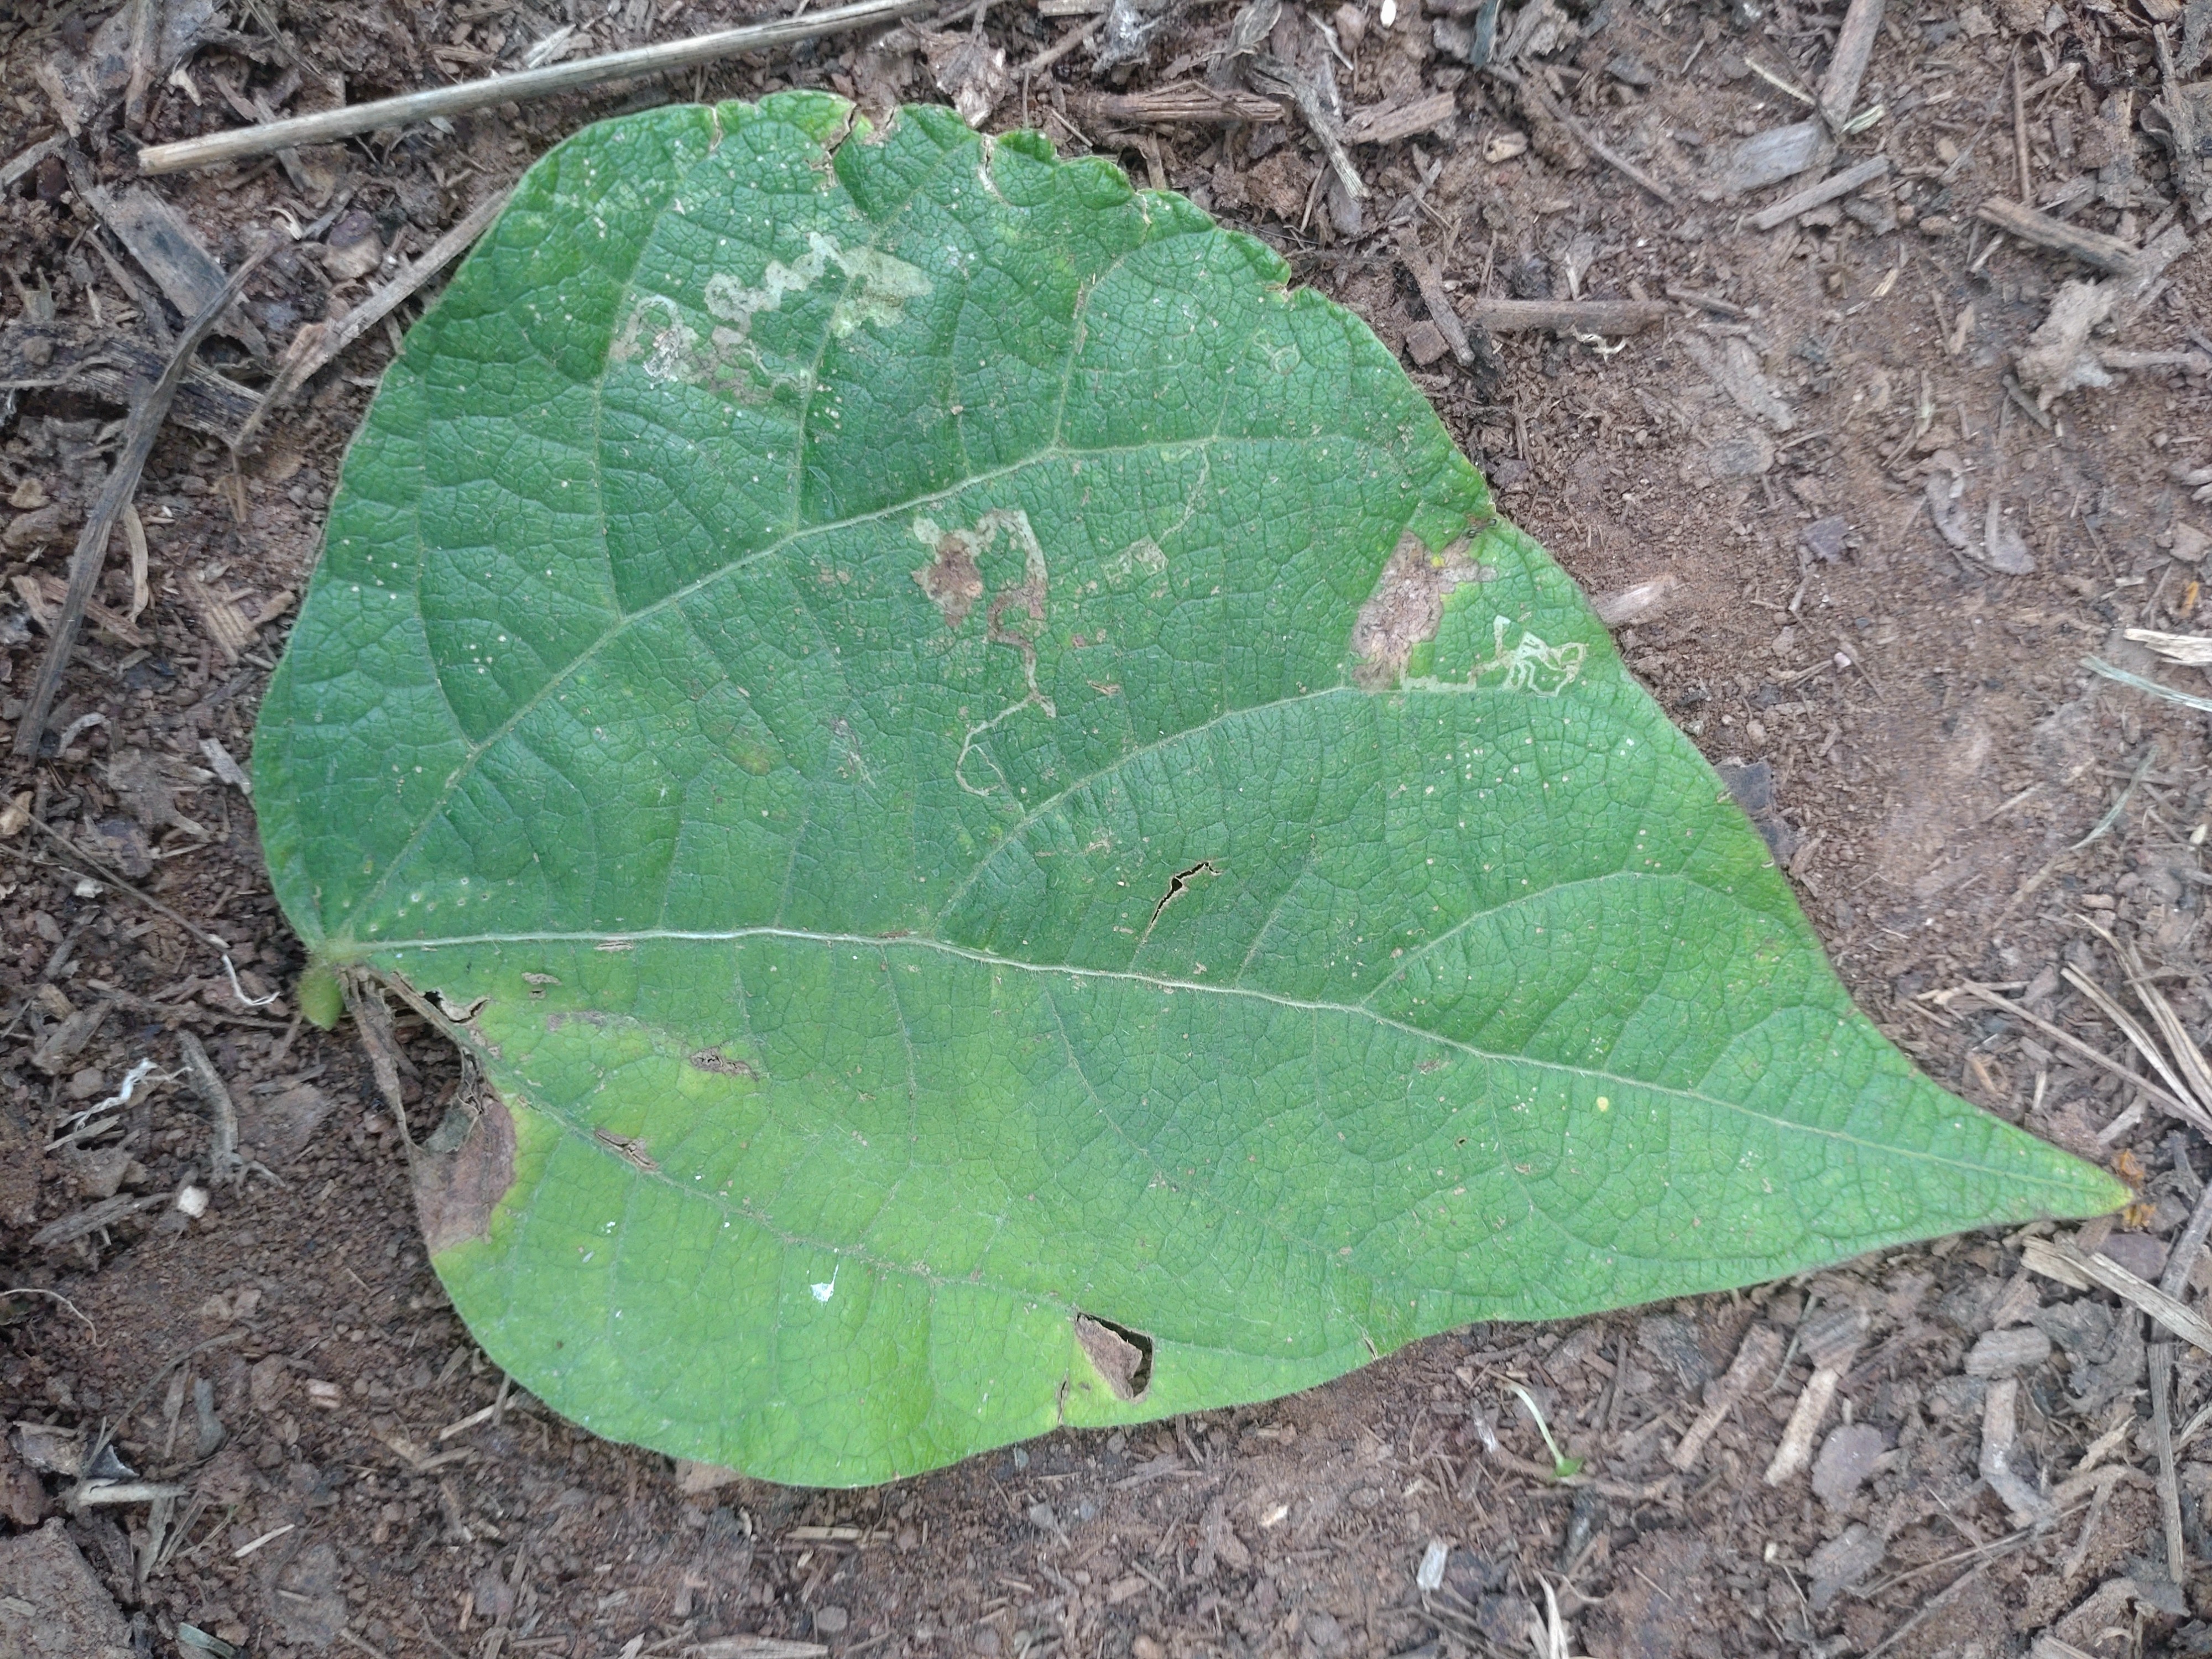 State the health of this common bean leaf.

anthracnose
